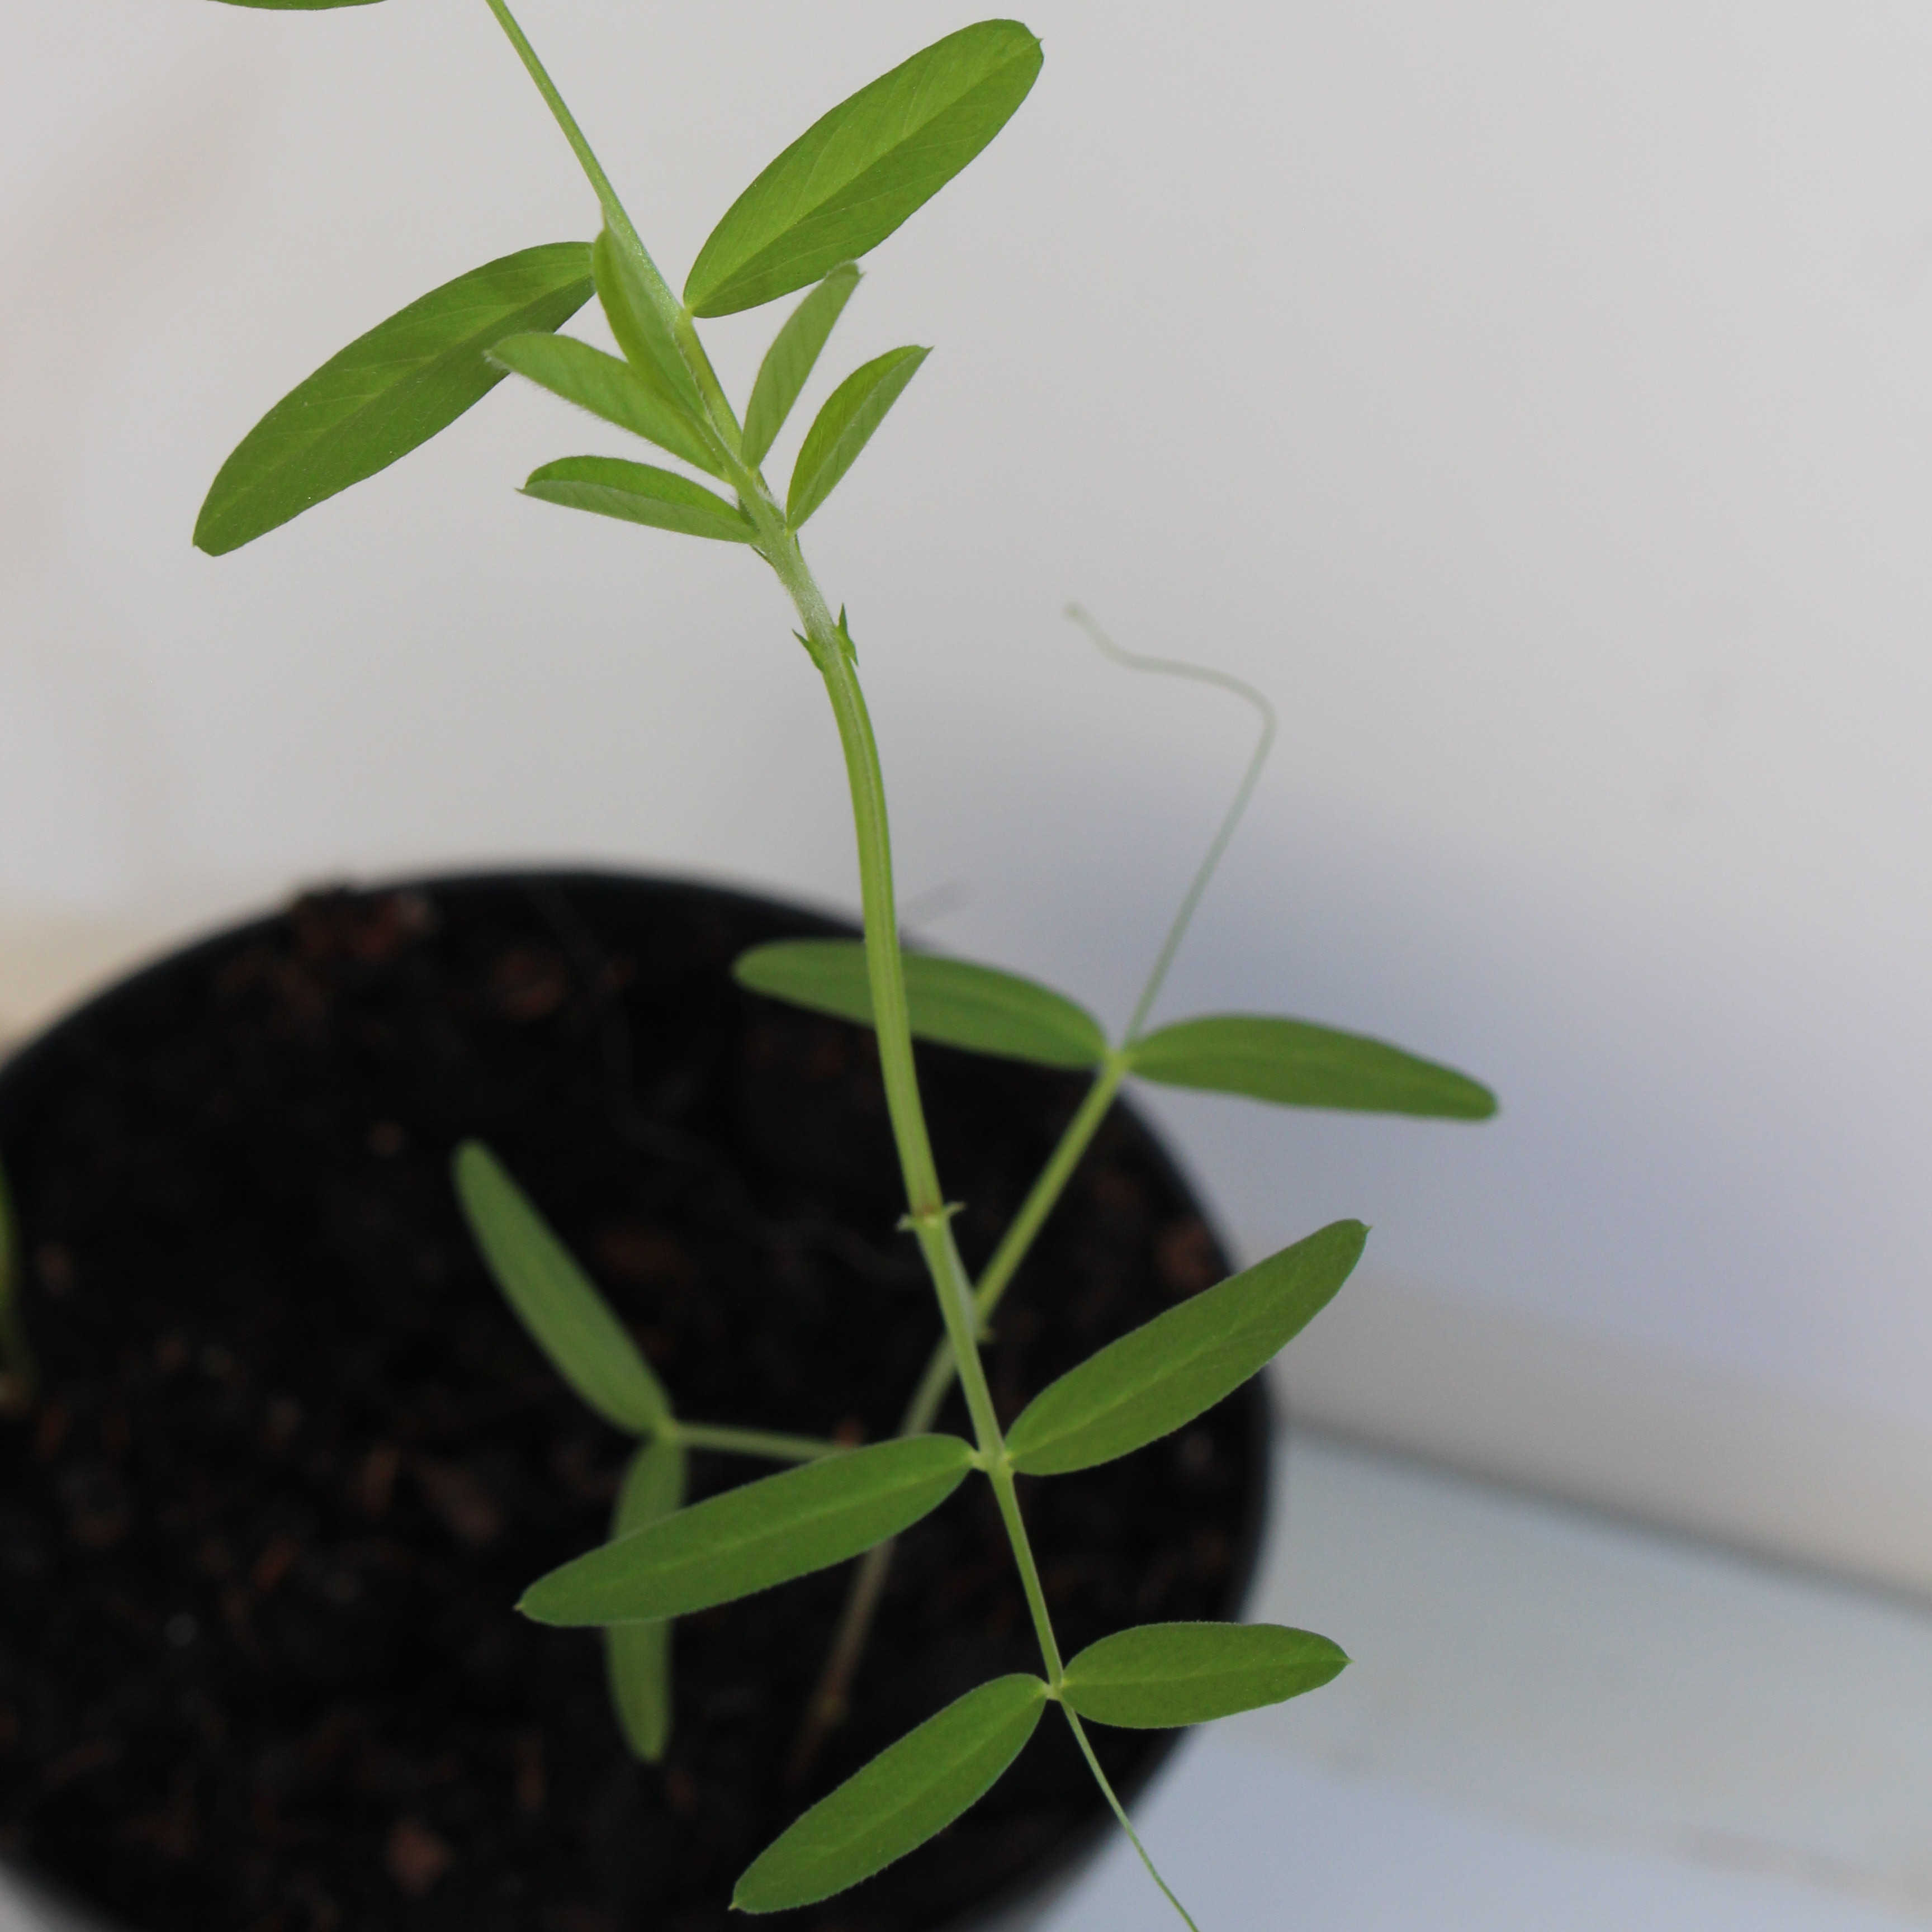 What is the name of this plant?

Vicia sativa
